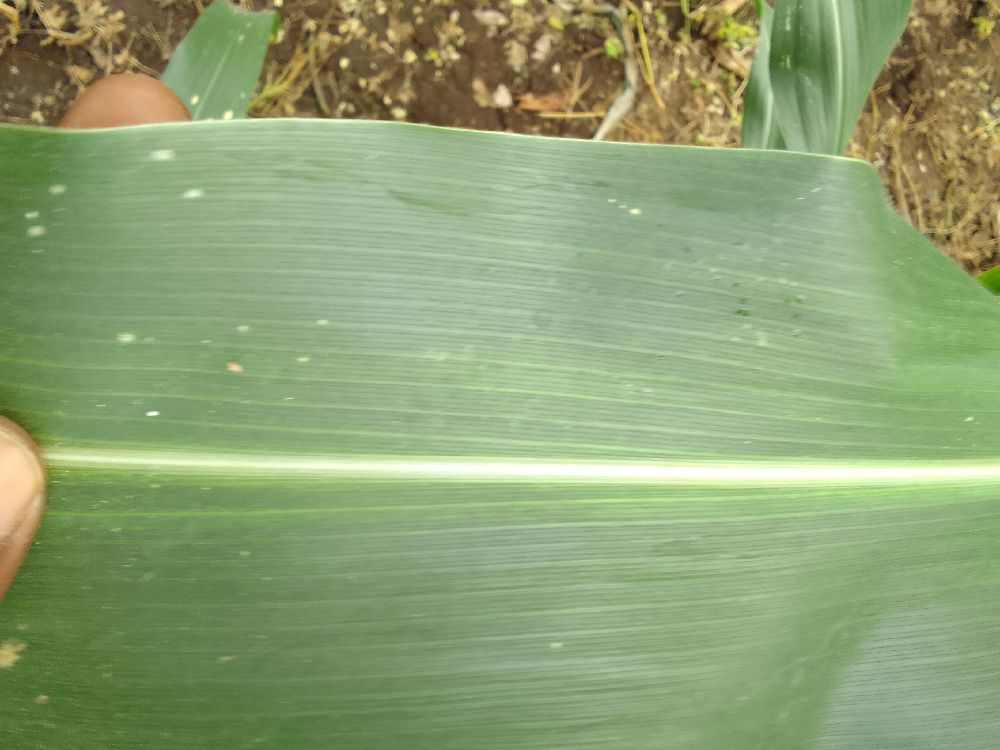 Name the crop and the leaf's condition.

maize, healthy
